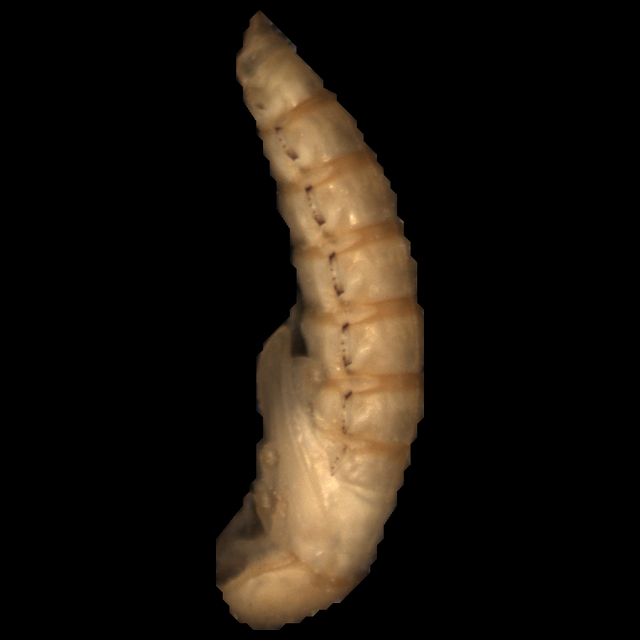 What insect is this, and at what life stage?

mealworm pupa
